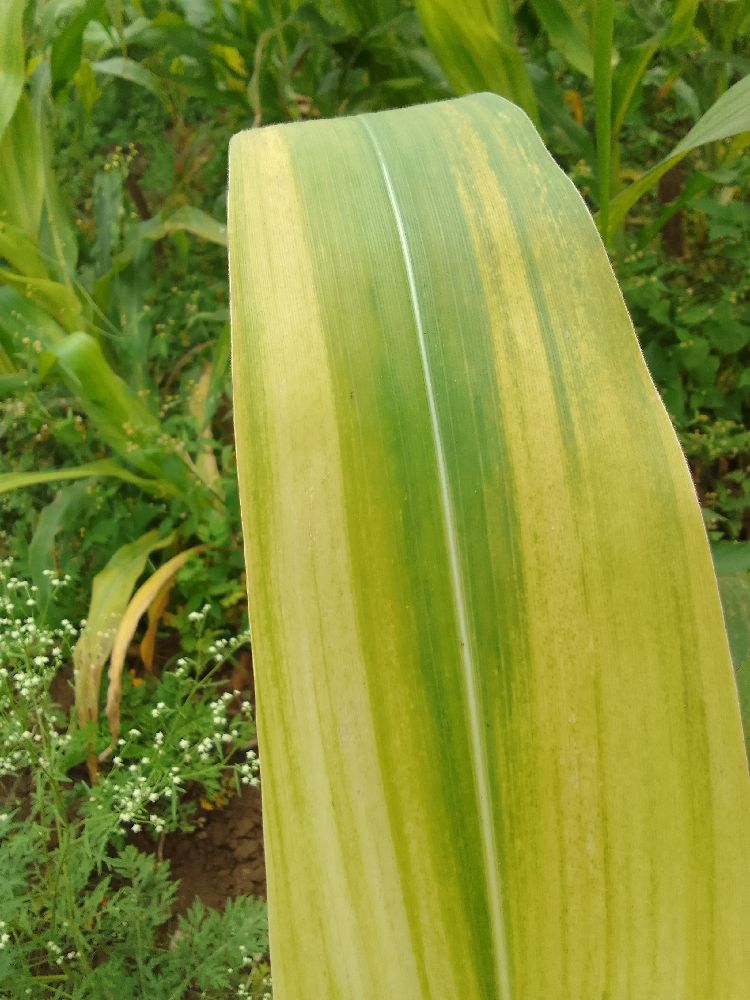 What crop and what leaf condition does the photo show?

maize, maize lethal necrosis
